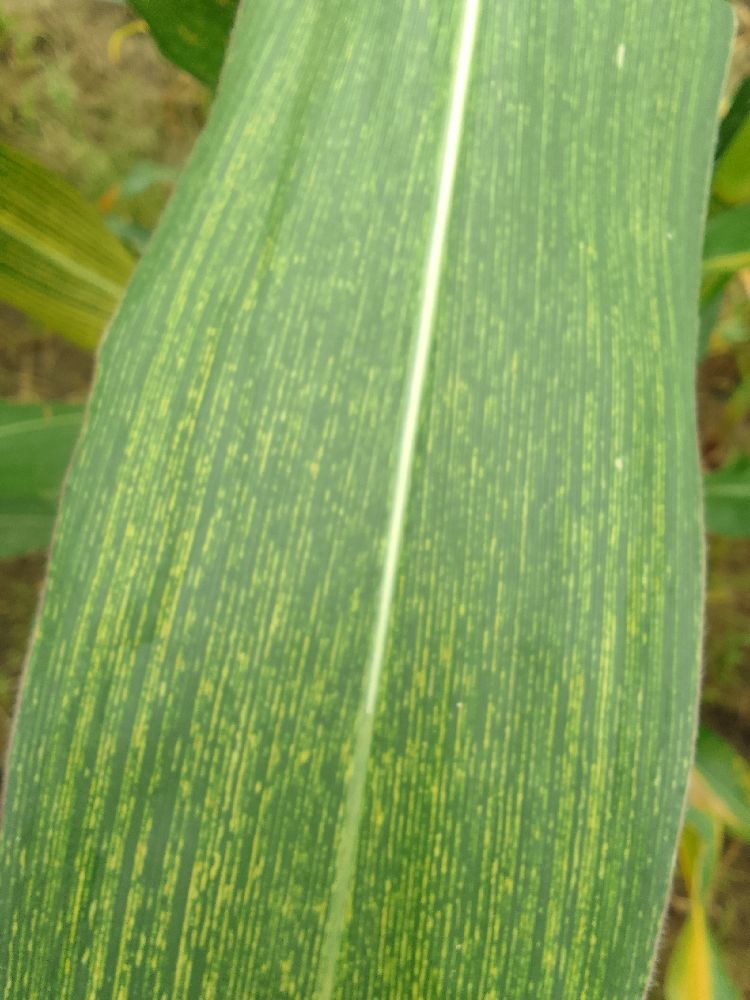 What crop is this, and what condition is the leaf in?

maize, maize streak virus
